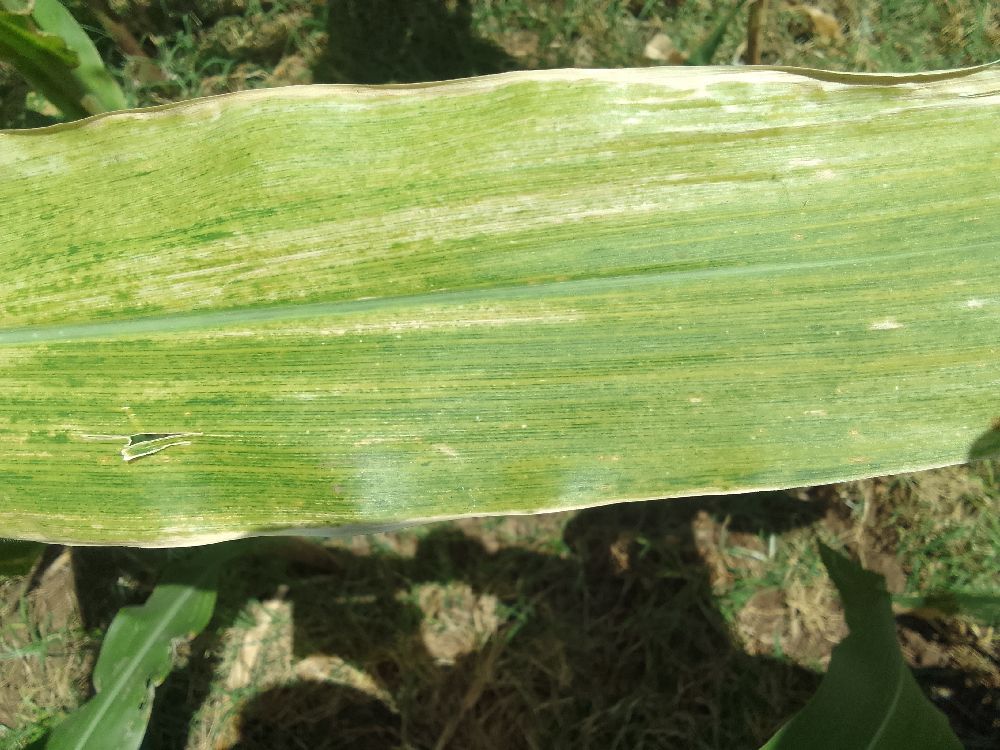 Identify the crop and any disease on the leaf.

maize, maize lethal necrosis
